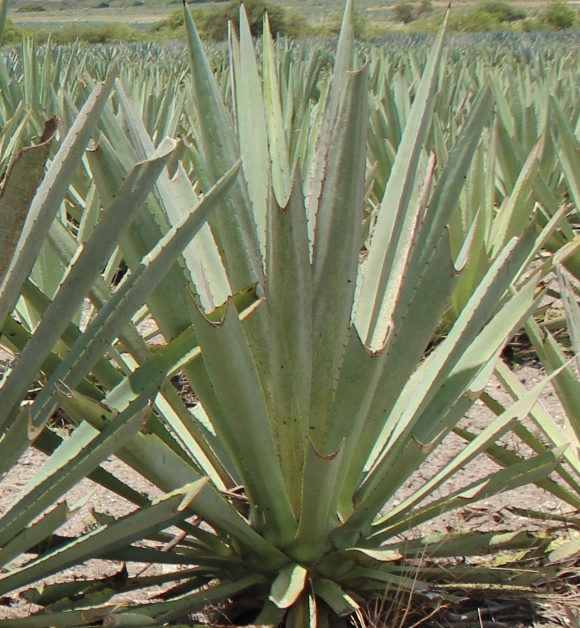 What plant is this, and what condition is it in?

agave, healthy
